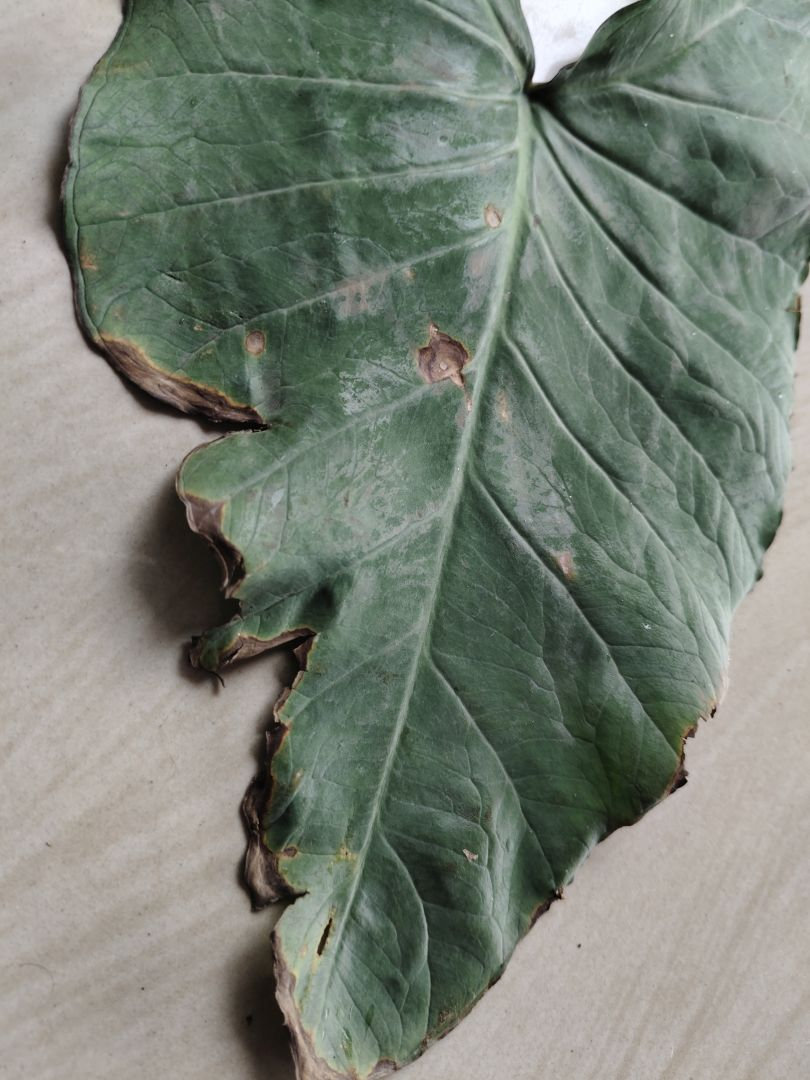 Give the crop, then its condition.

taro, leaf blight
